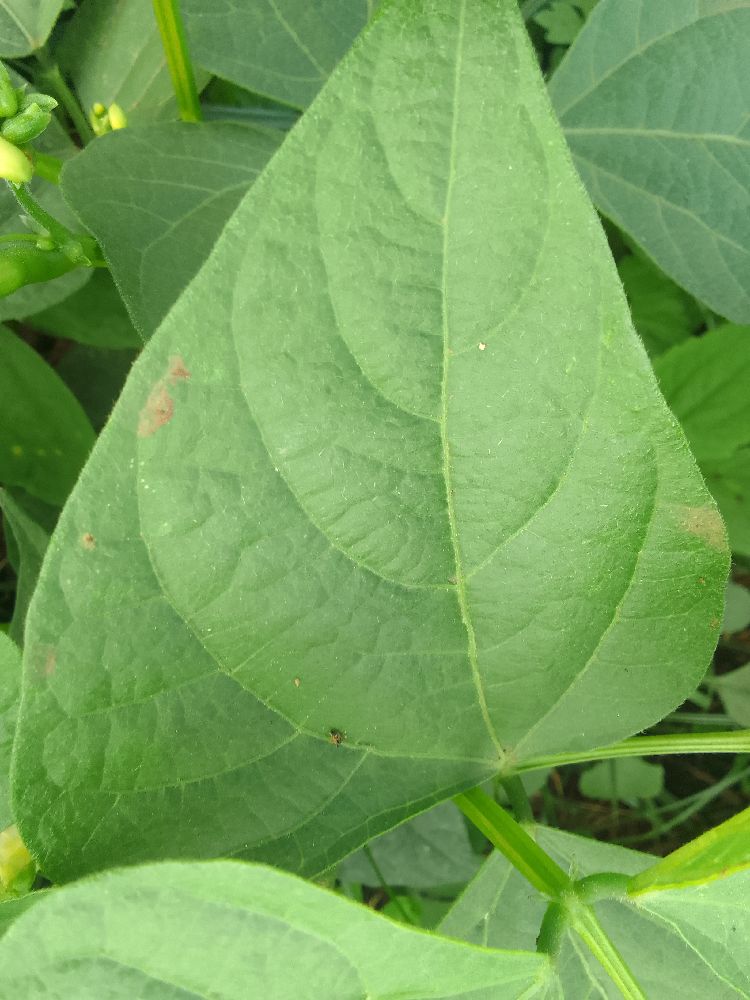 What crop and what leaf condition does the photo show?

common bean, healthy
